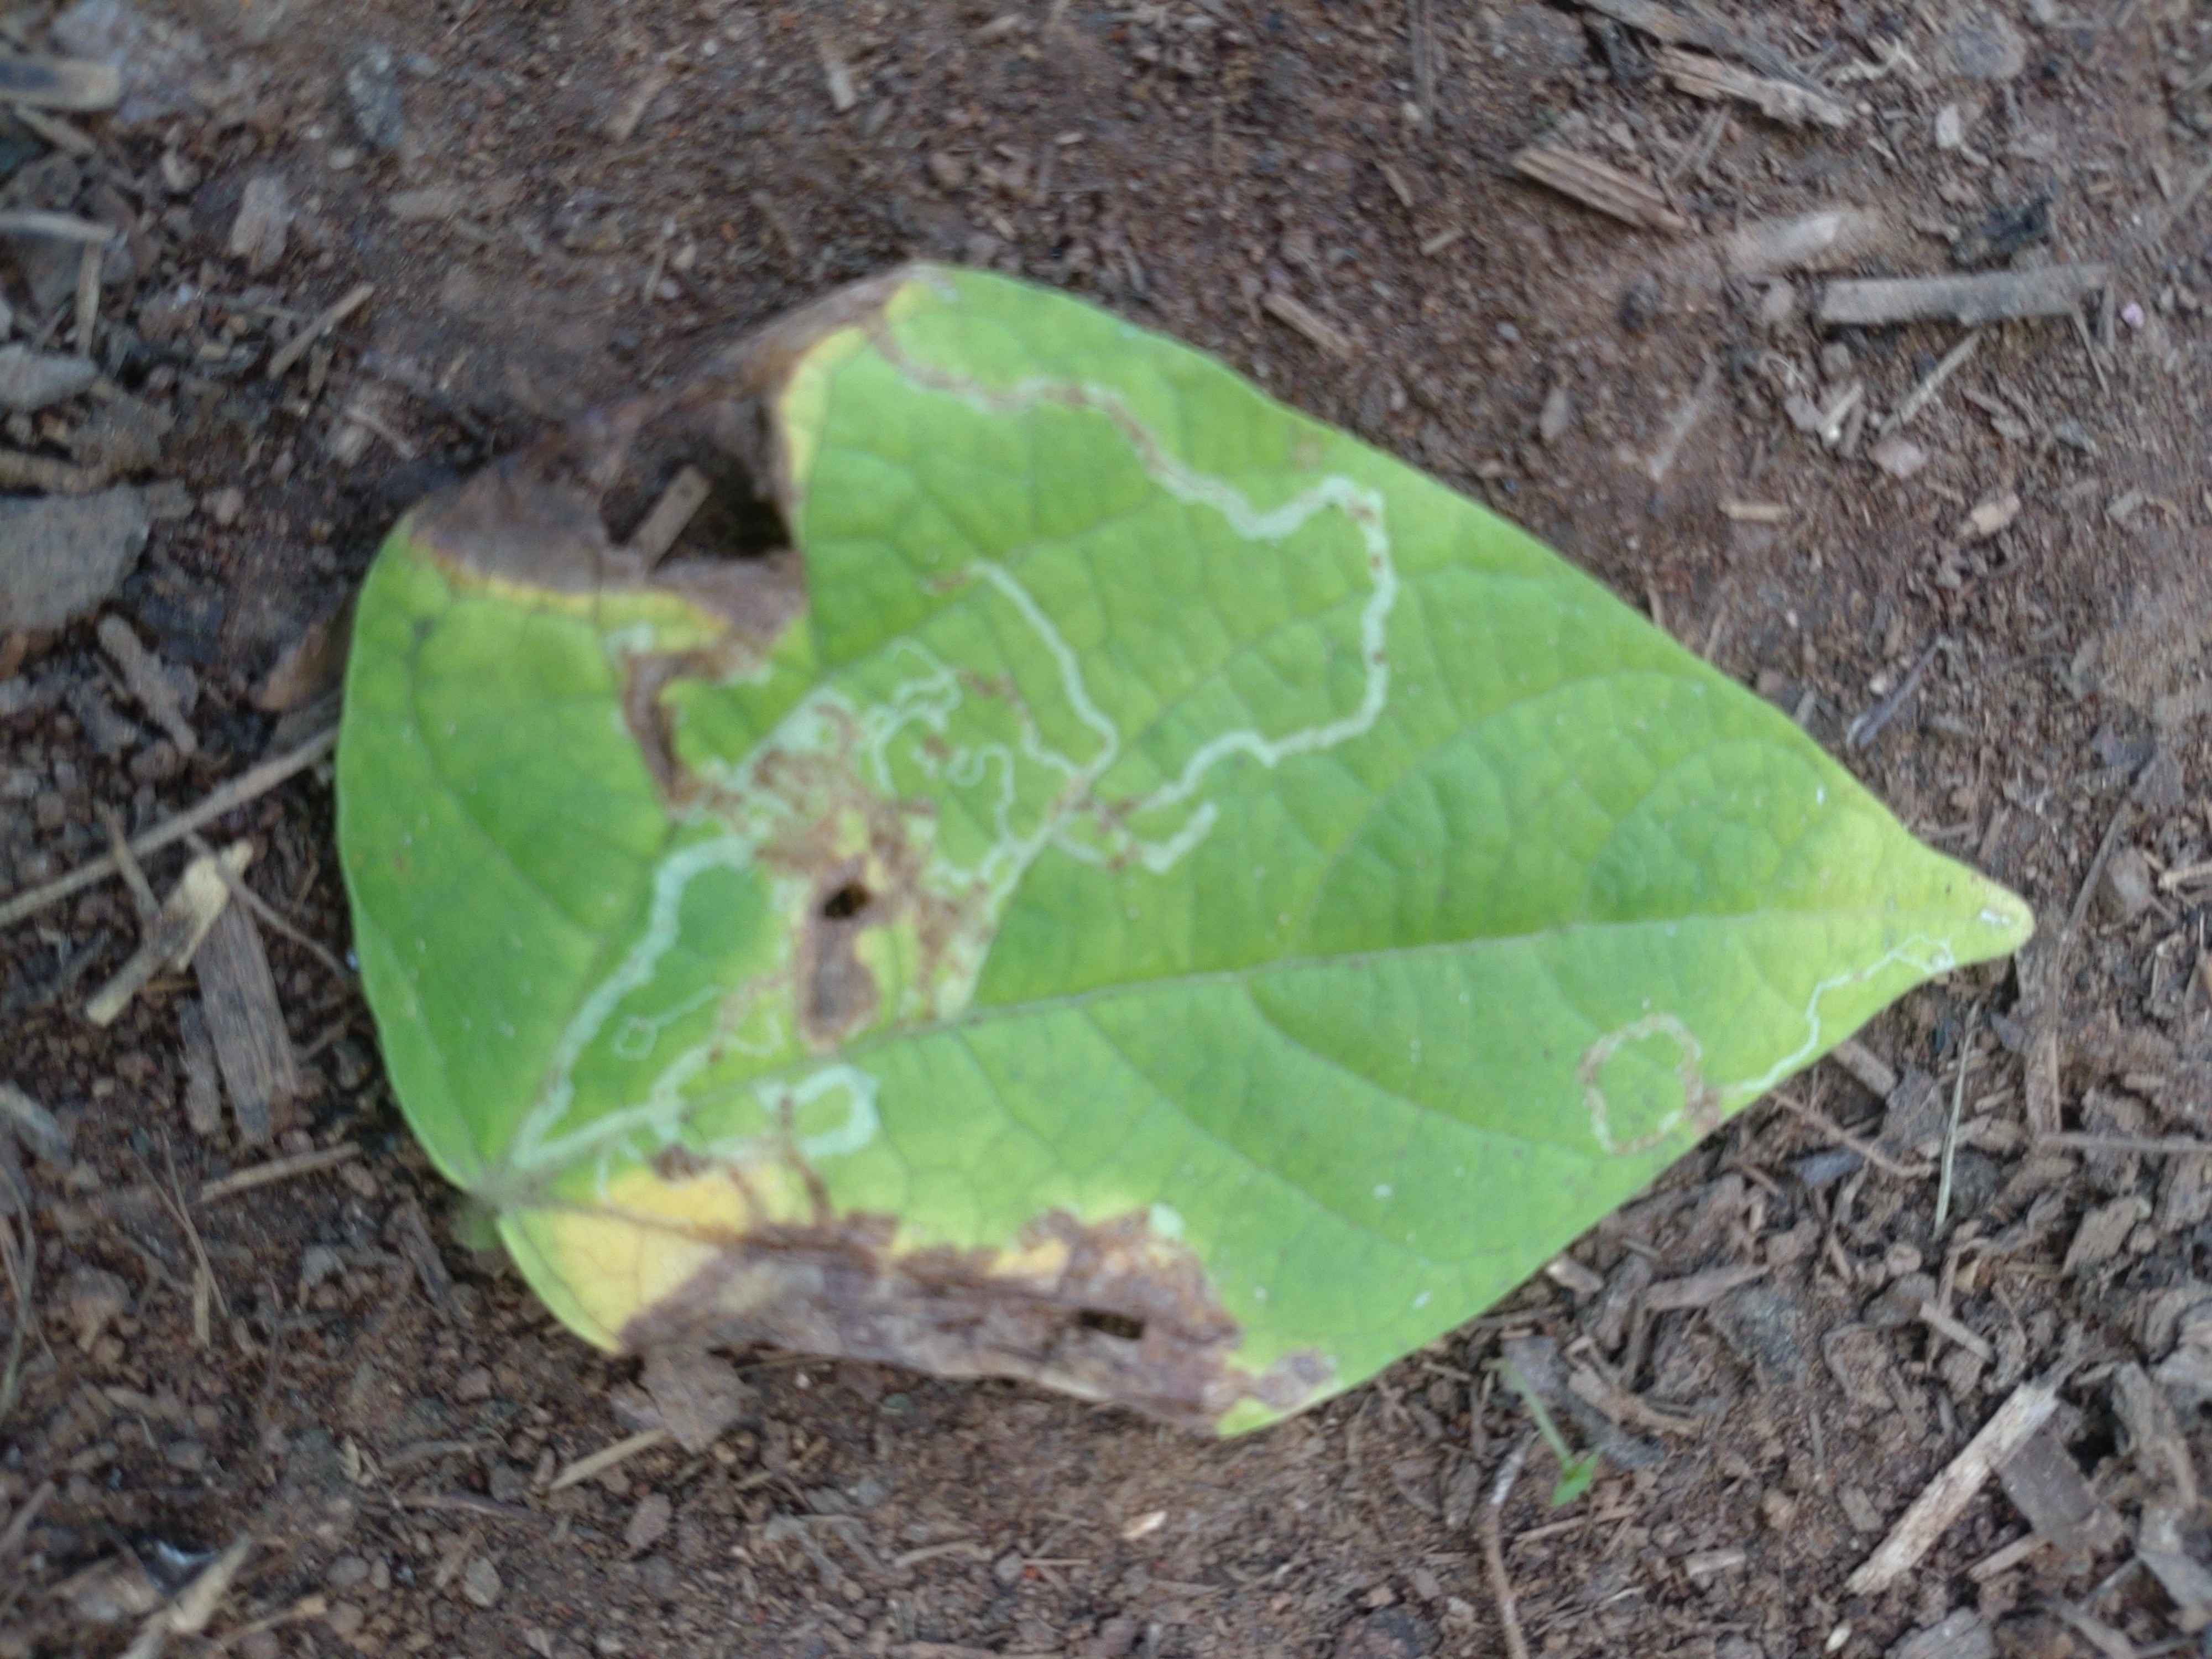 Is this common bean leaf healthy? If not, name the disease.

anthracnose
